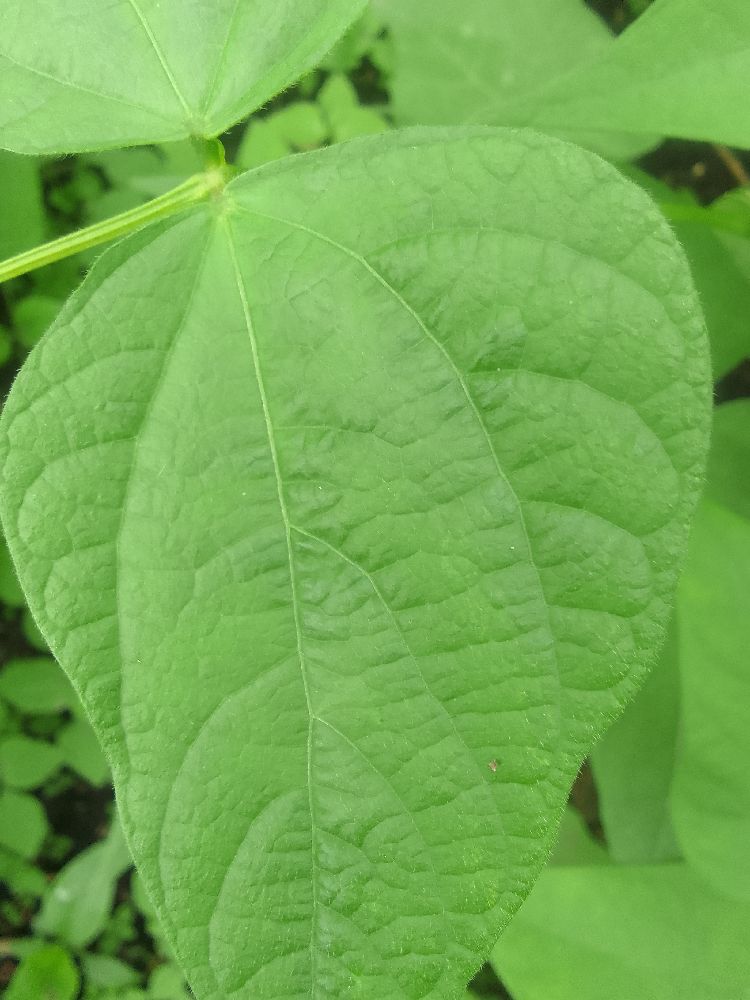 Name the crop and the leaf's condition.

common bean, healthy
